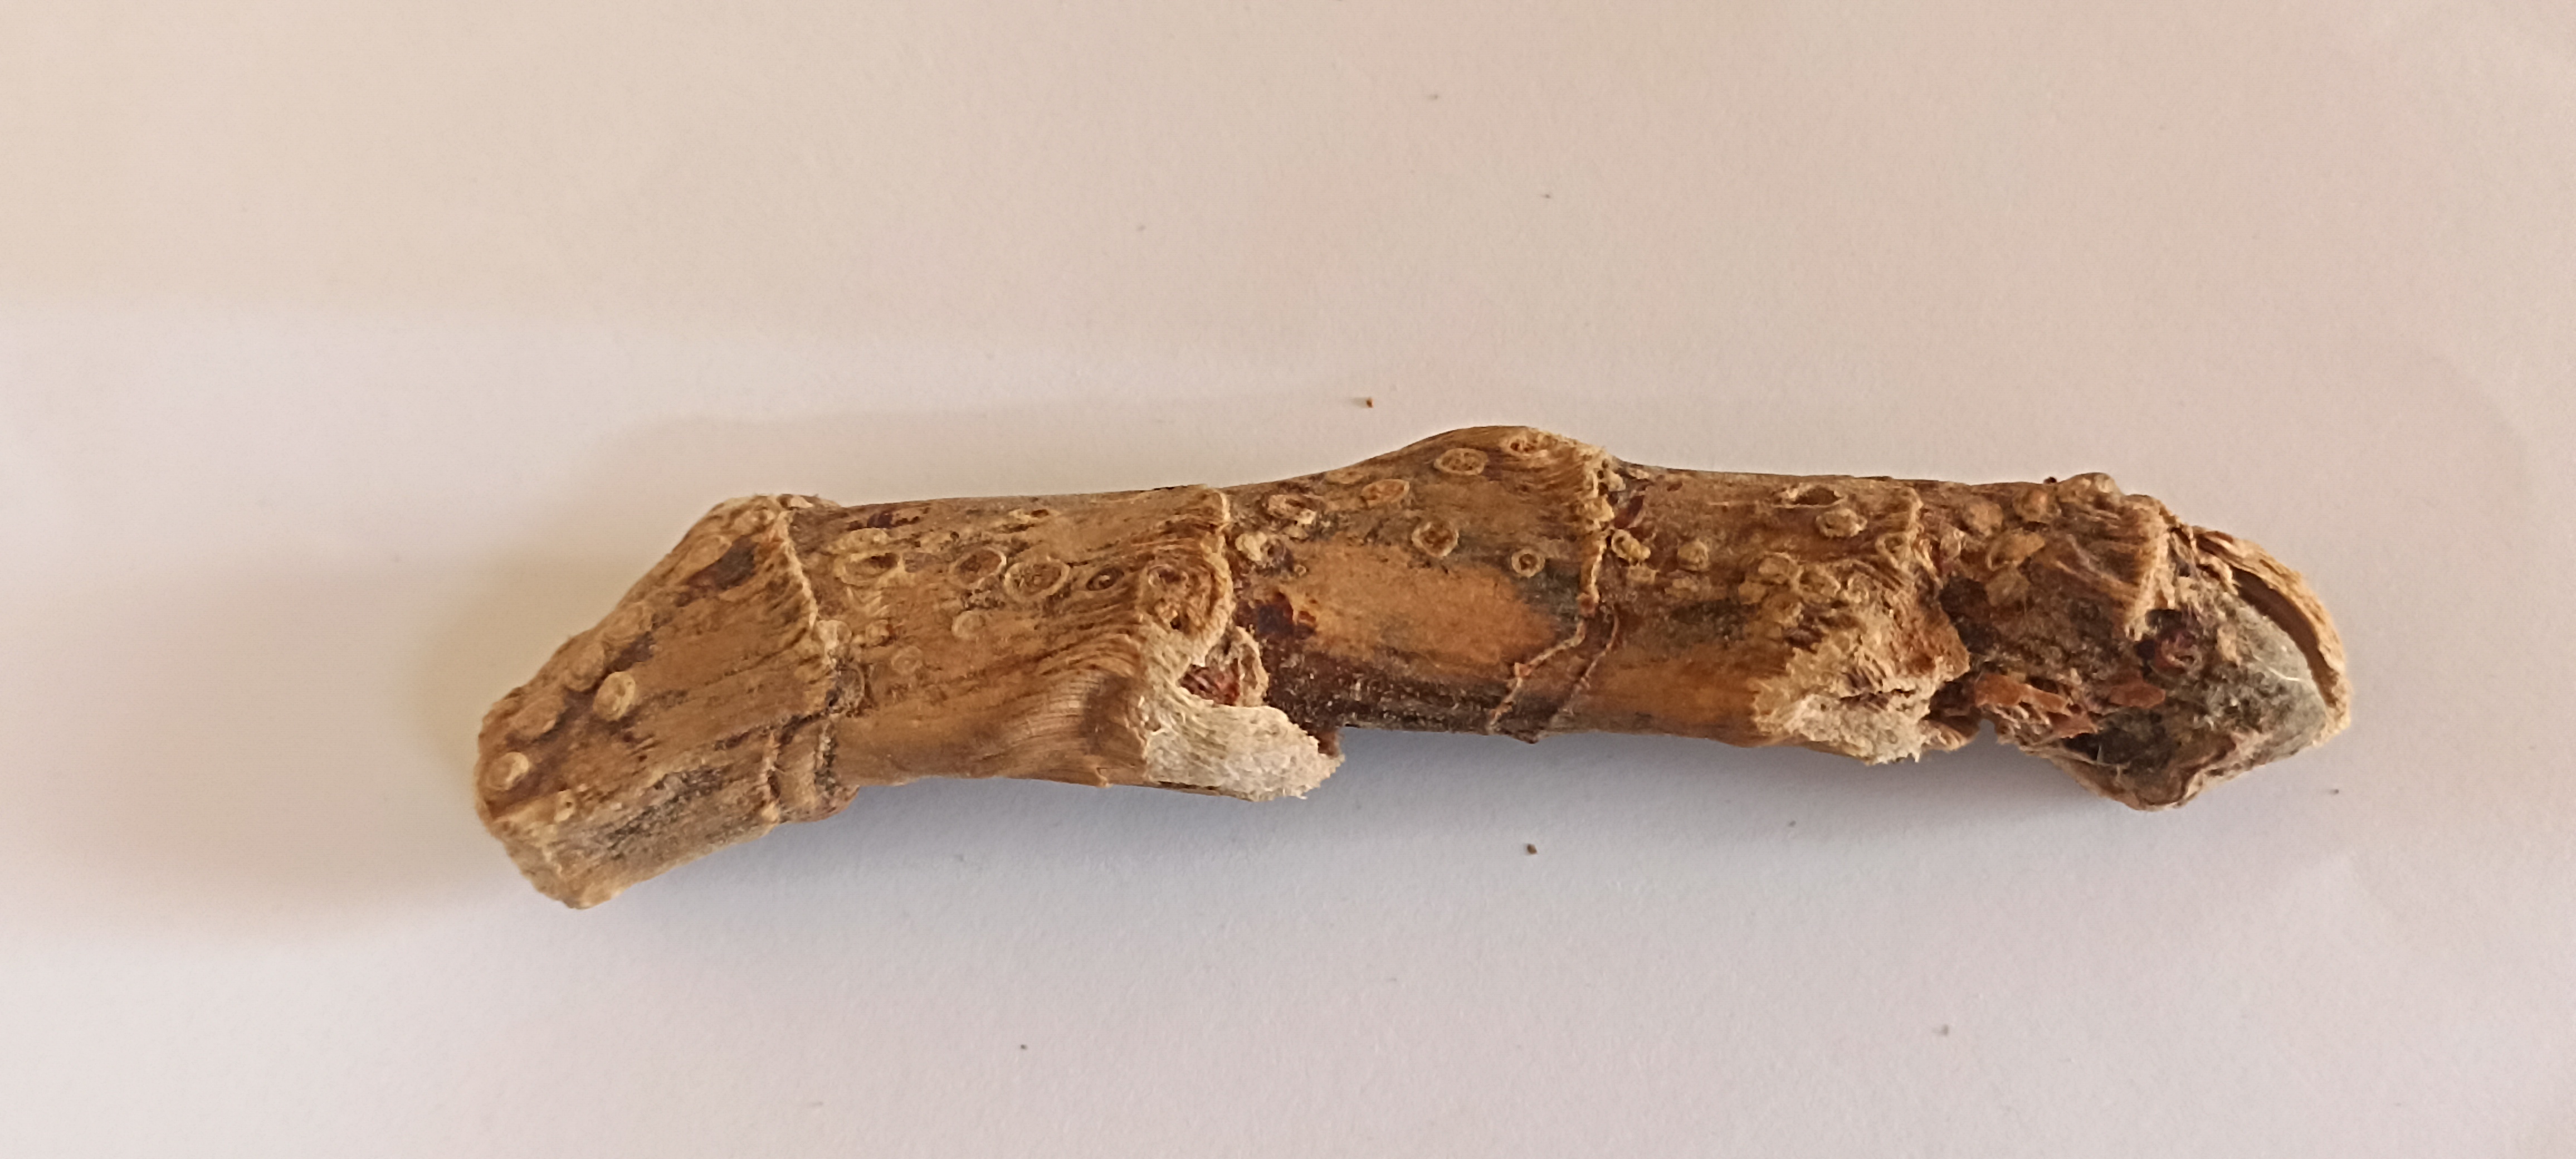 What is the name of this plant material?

vekhand
